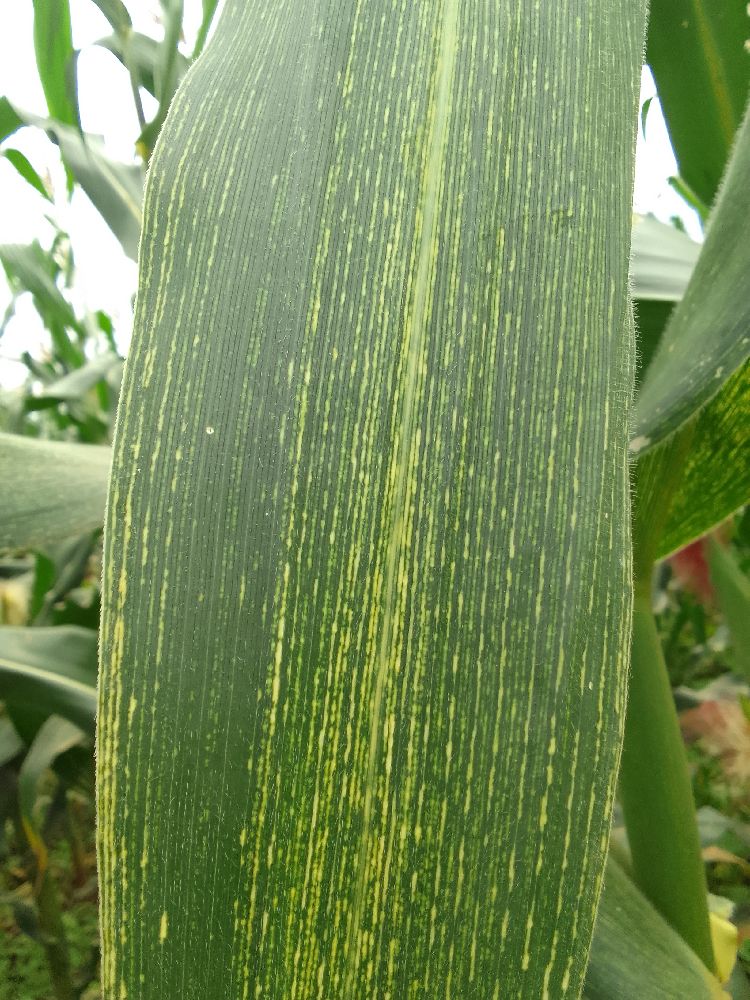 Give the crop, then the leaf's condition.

maize, maize streak virus
